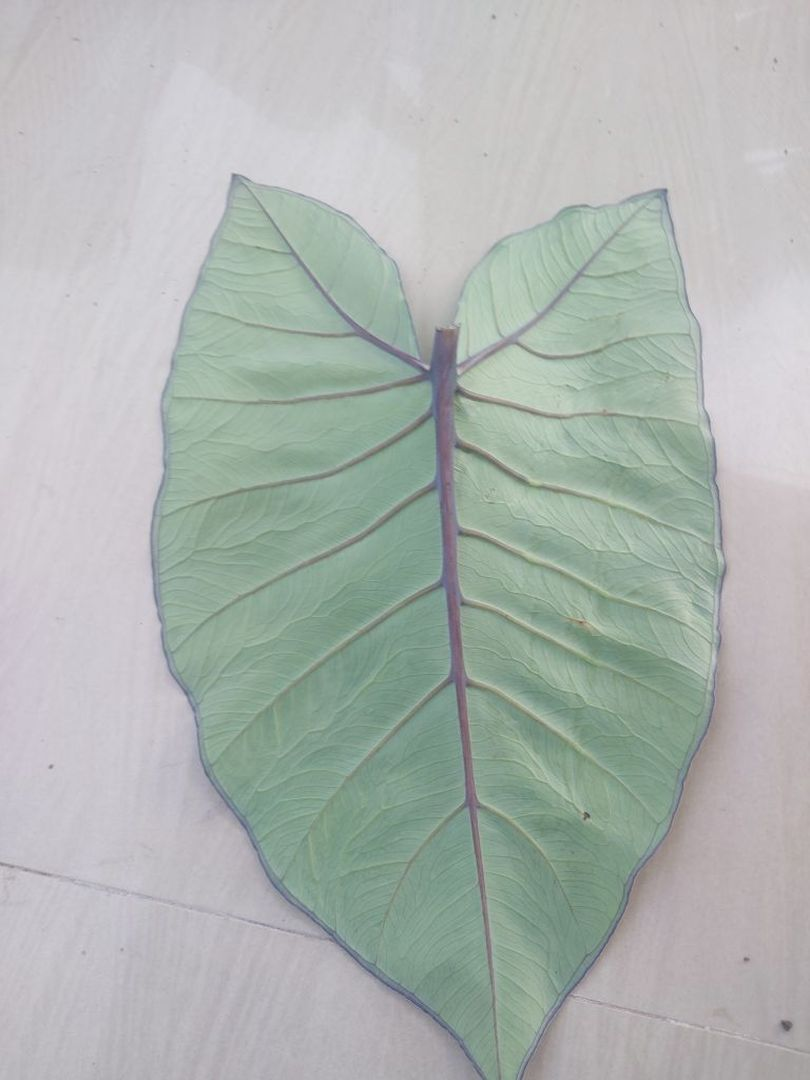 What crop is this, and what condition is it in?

taro, healthy
